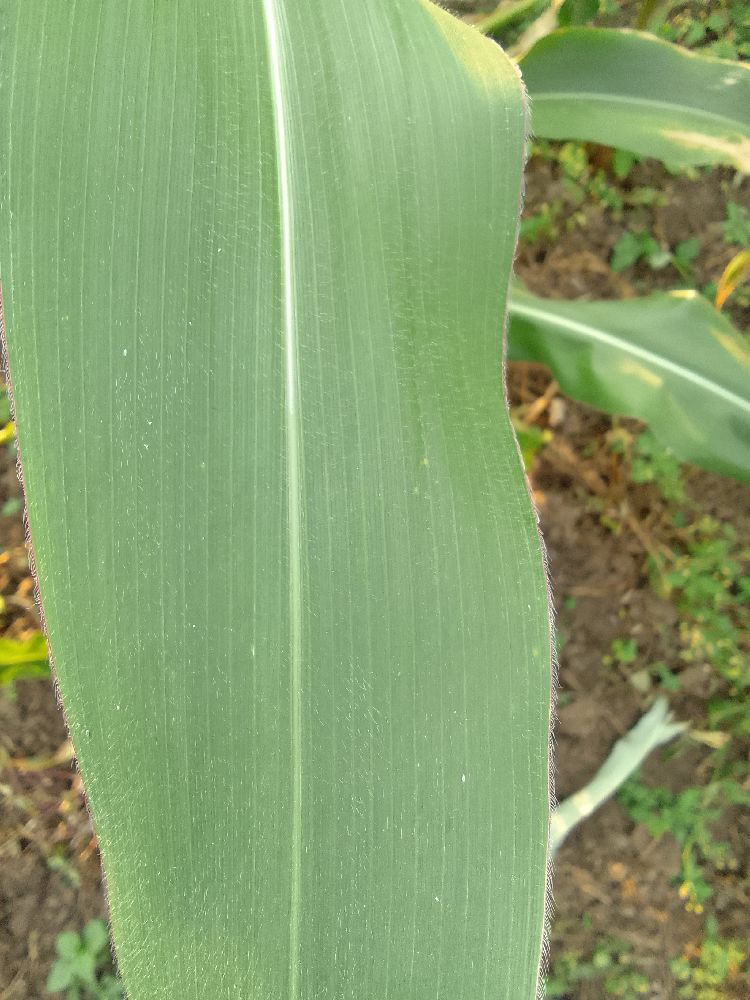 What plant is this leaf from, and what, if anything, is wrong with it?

maize, healthy
